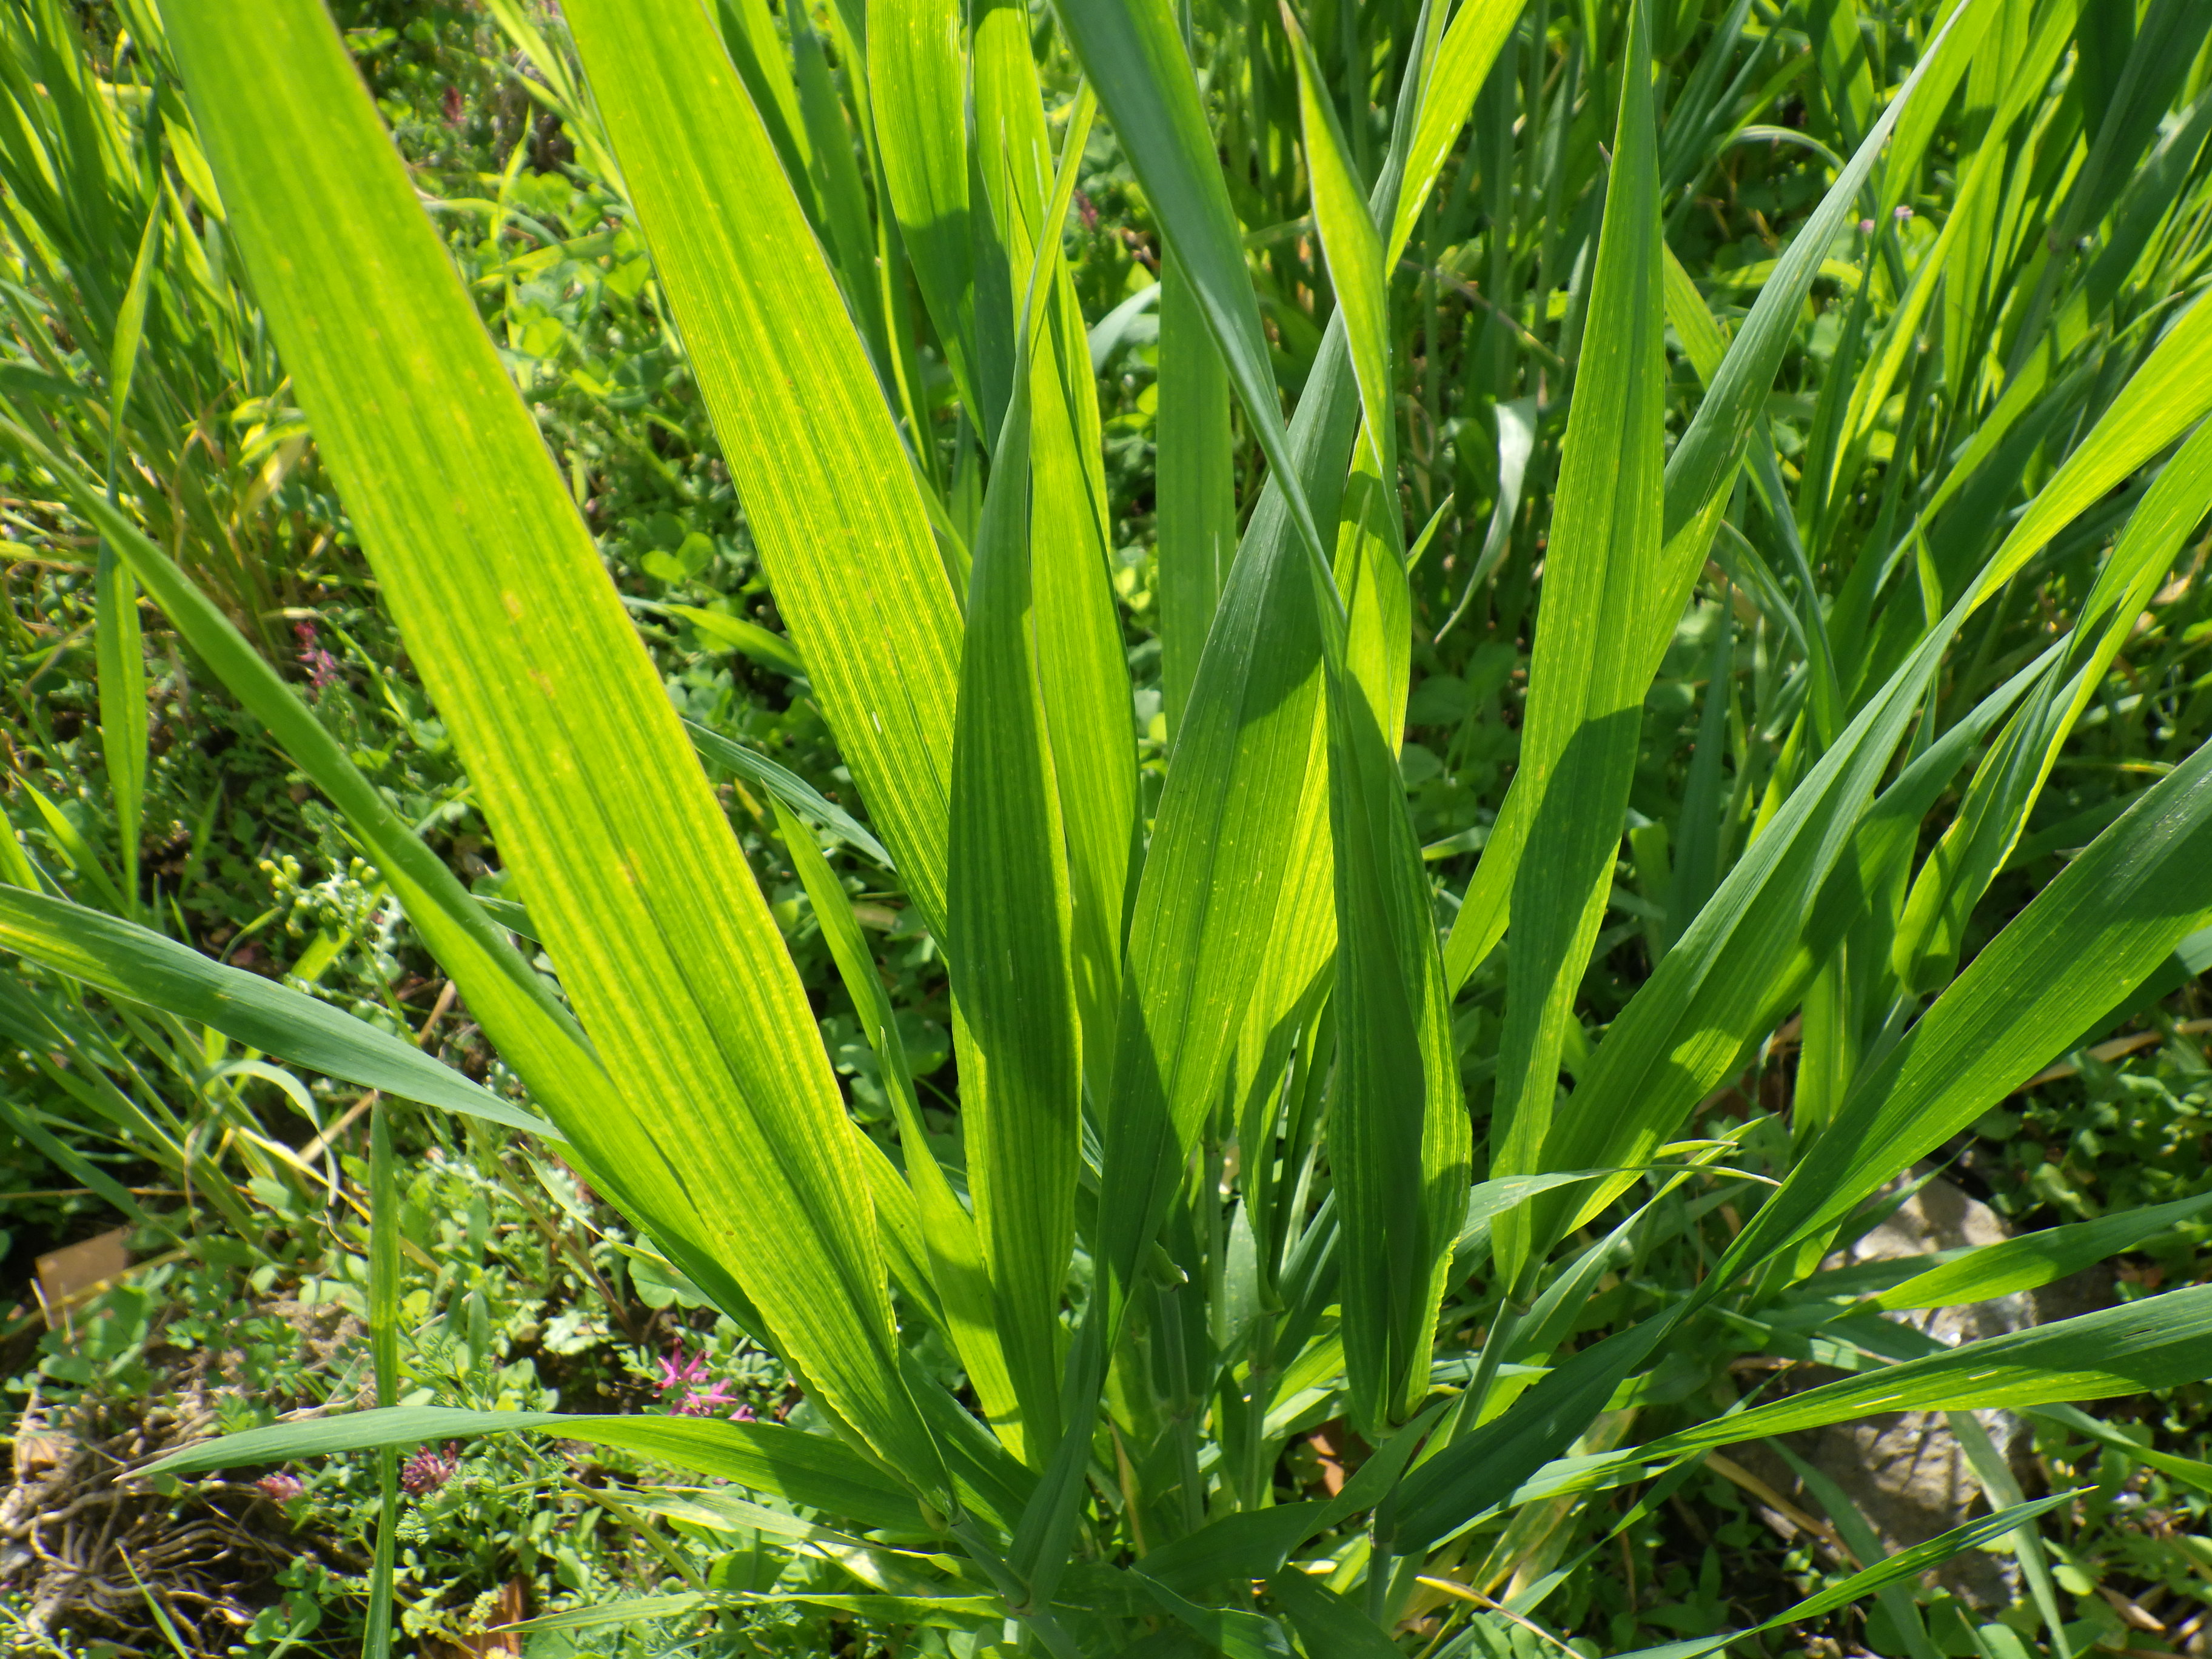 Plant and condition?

wheat, healthy
